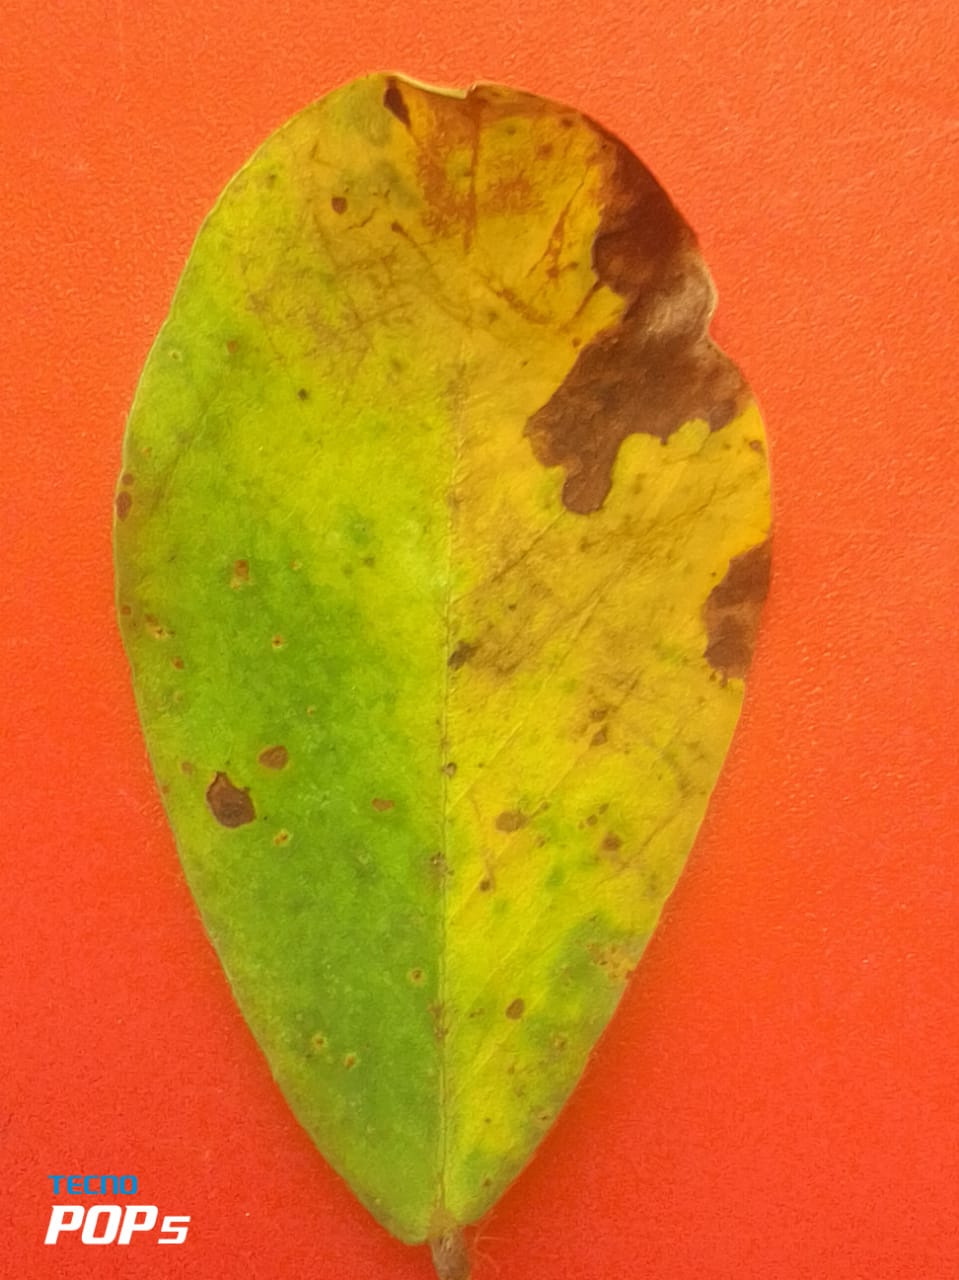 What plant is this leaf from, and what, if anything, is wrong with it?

peanut, phoma arachidicola
